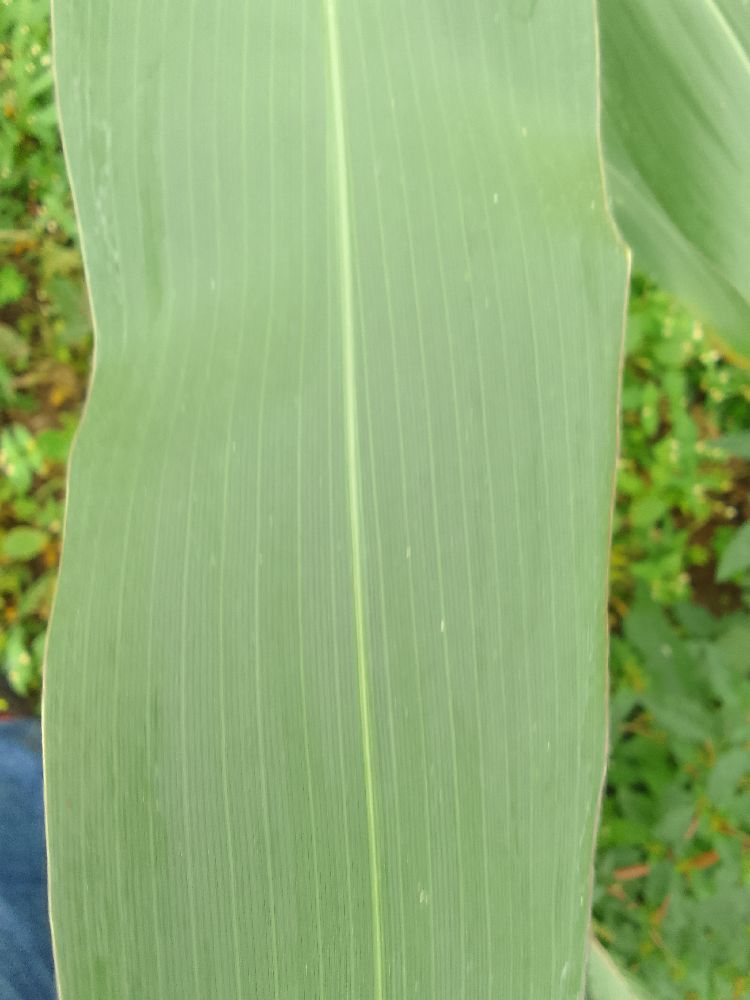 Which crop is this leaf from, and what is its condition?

maize, healthy
